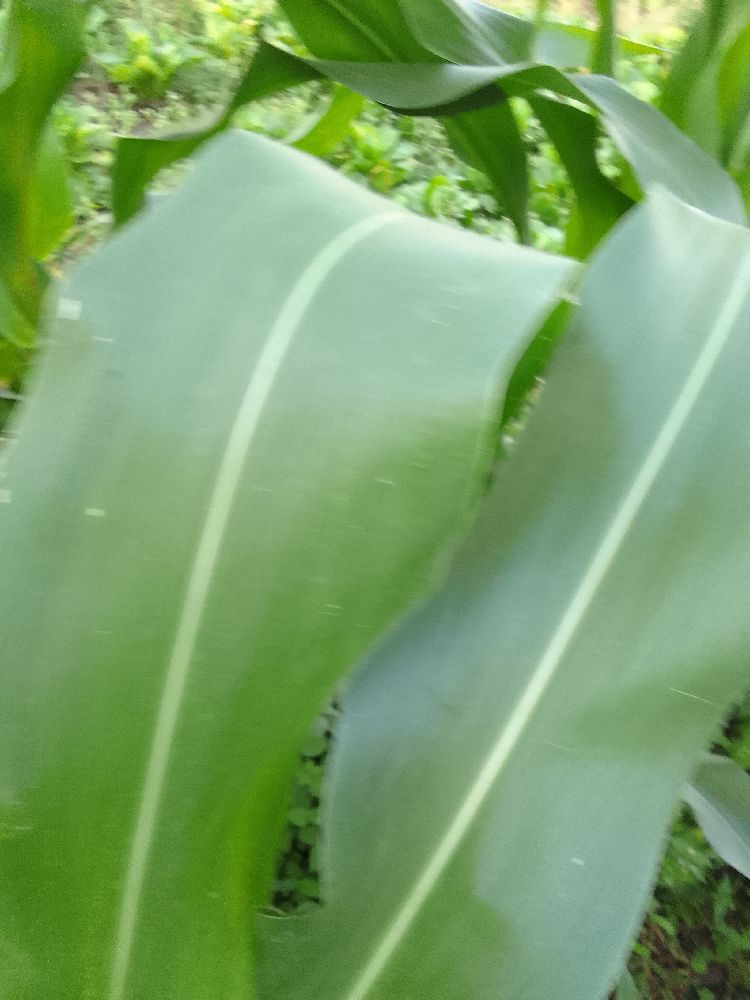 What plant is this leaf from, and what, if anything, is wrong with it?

maize, healthy
